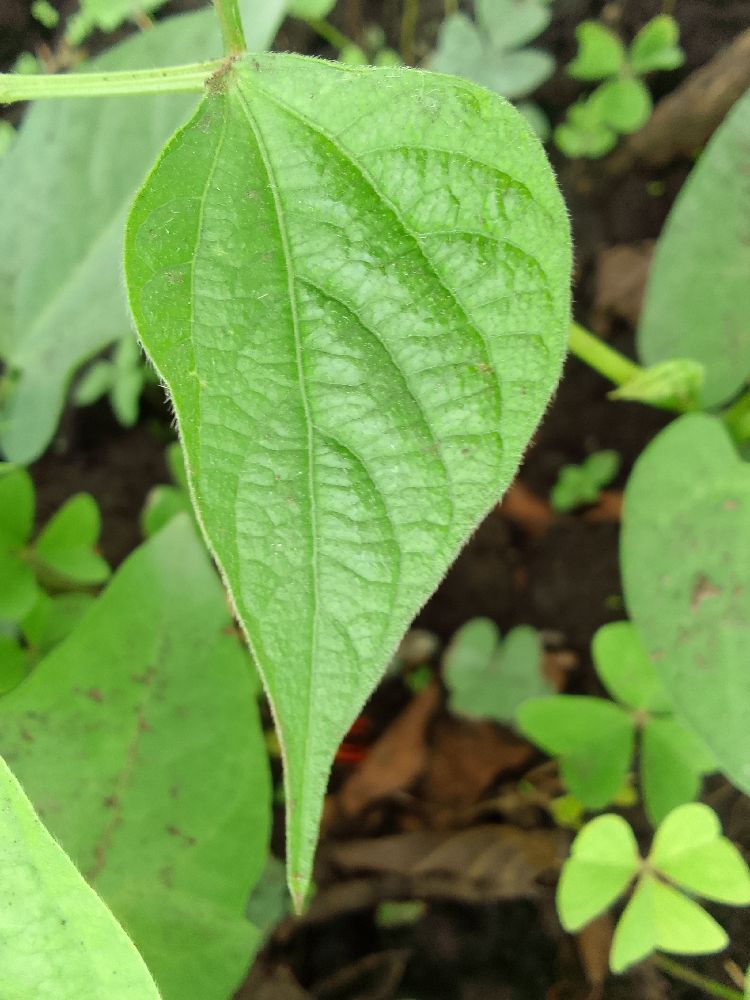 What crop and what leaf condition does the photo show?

common bean, healthy
